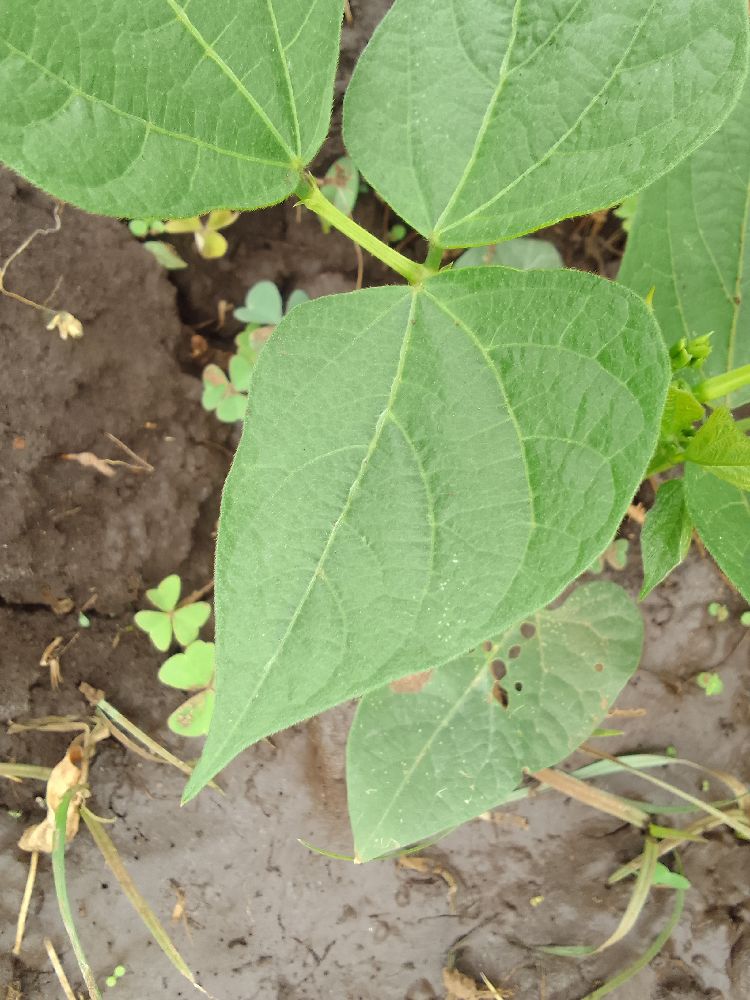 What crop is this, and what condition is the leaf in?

common bean, healthy
